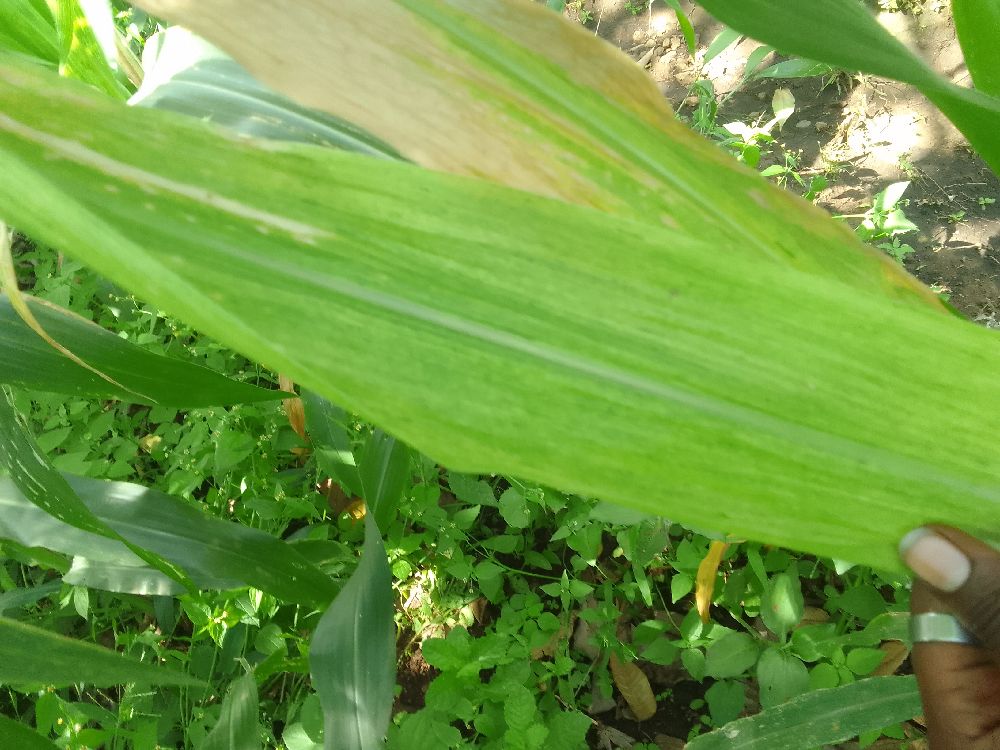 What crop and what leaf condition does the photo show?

maize, maize lethal necrosis
